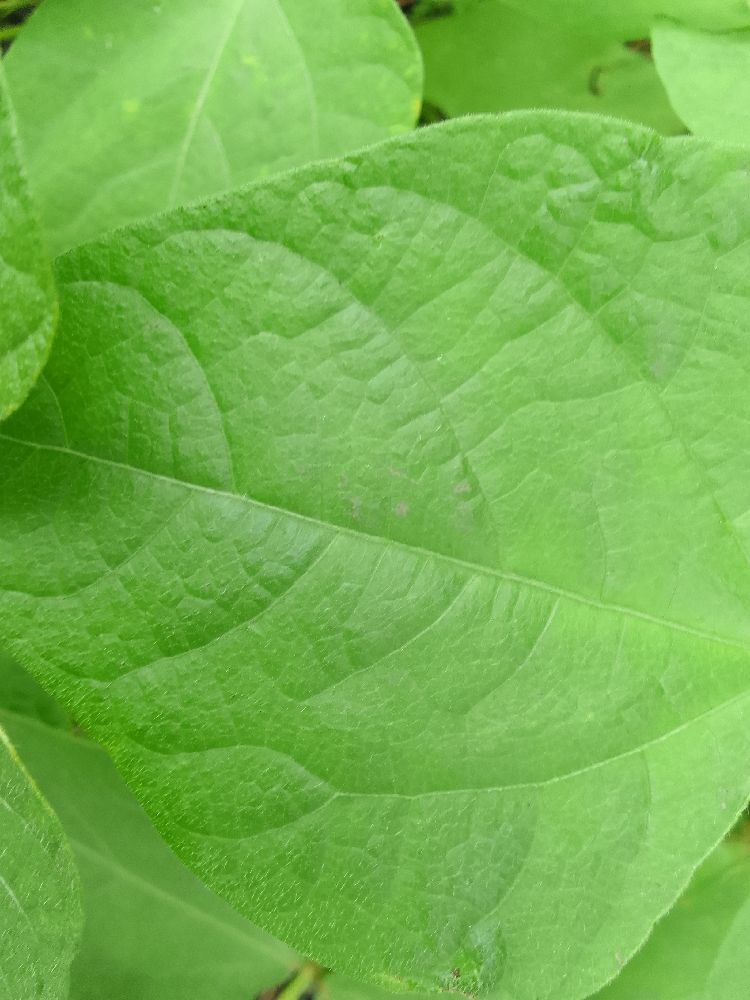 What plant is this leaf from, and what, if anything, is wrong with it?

common bean, healthy
